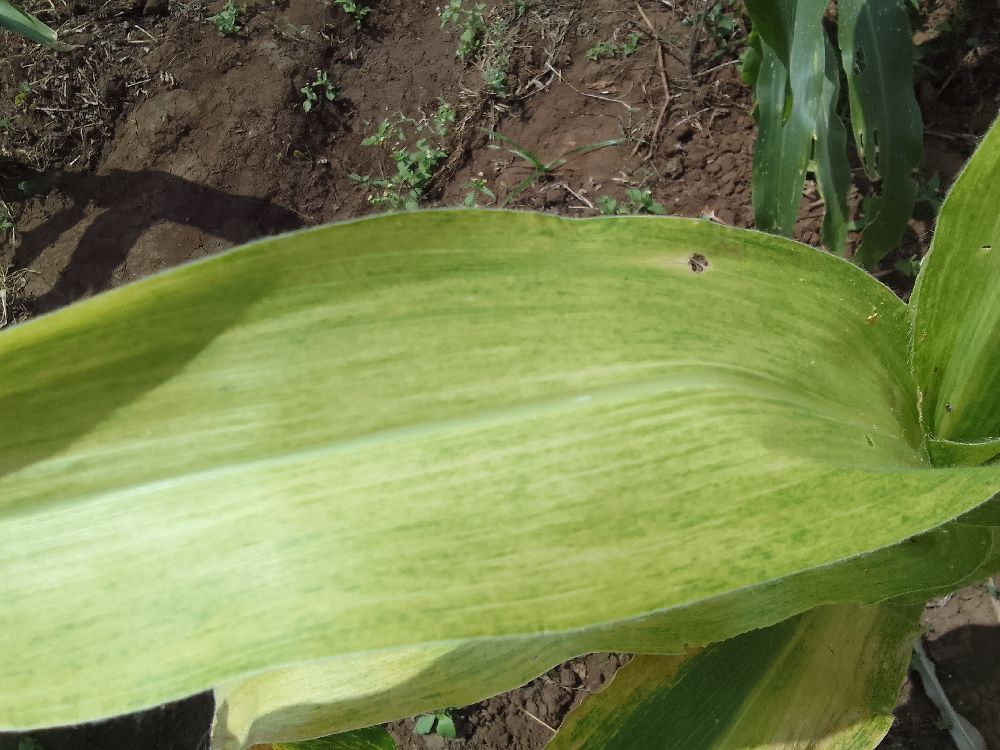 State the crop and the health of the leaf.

maize, maize lethal necrosis
